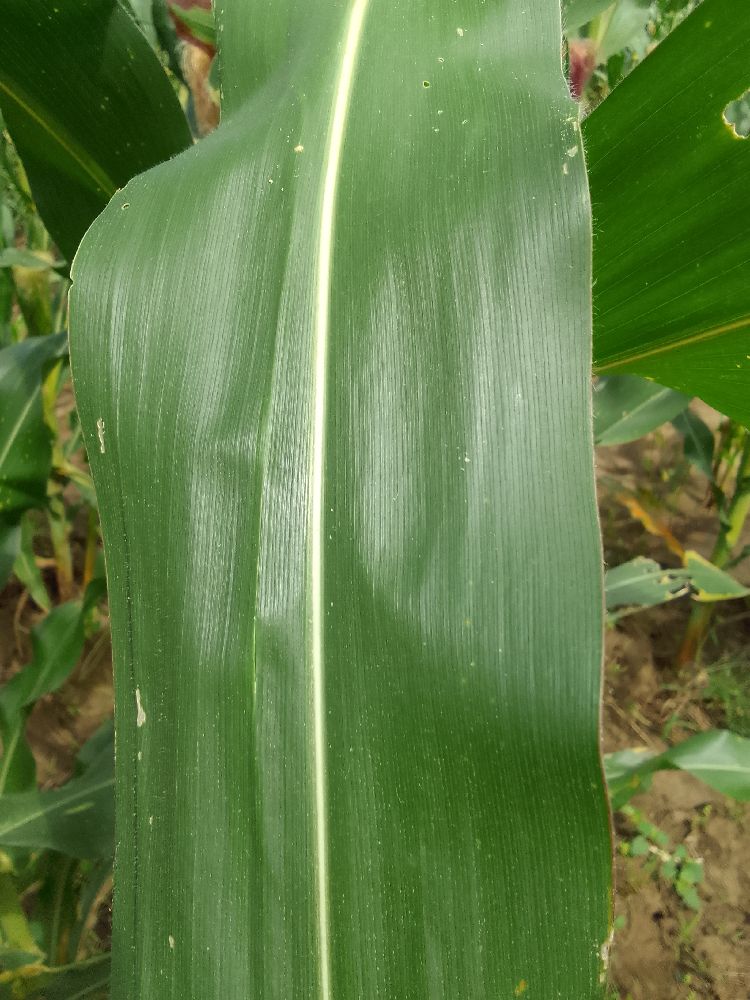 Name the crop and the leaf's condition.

maize, healthy
